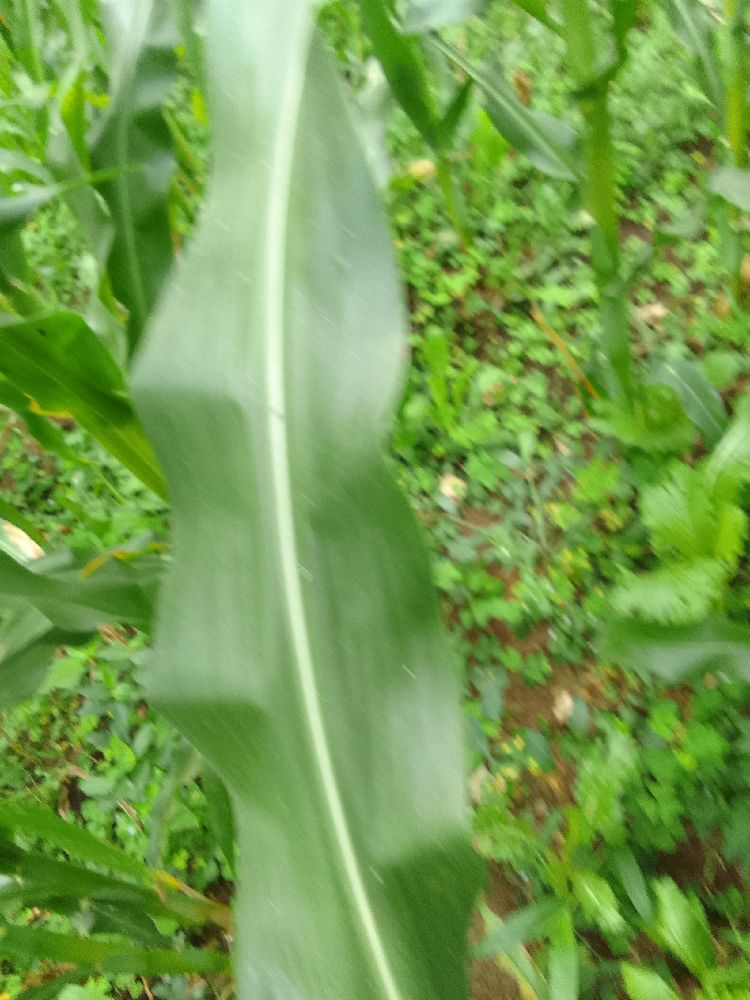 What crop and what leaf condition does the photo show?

maize, healthy
